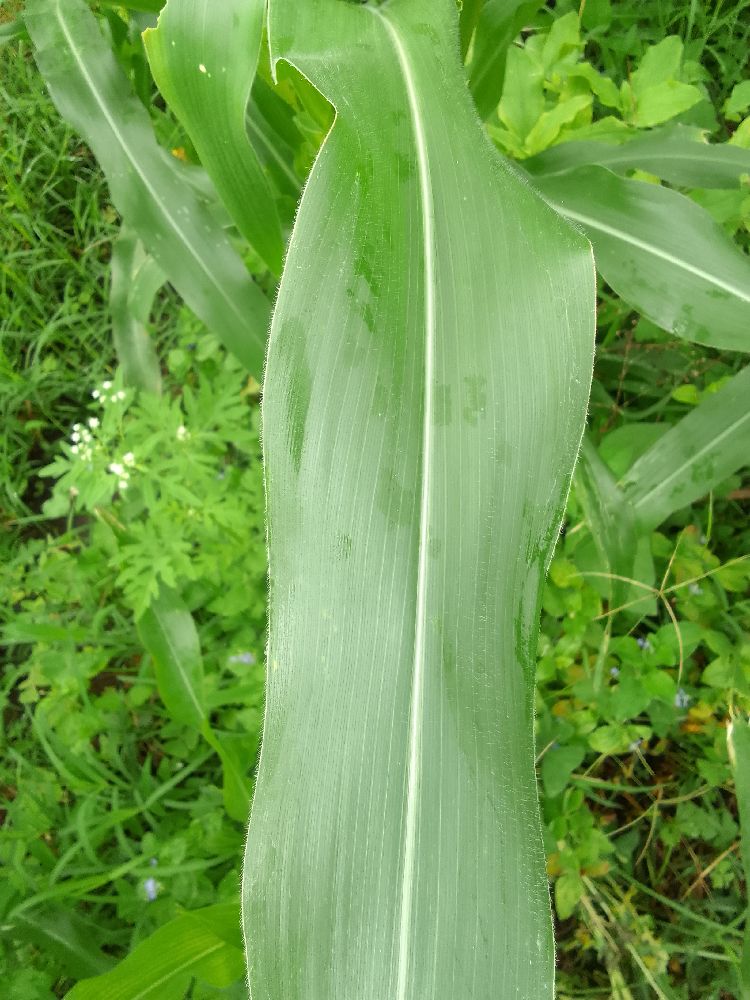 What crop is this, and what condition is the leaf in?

maize, healthy
